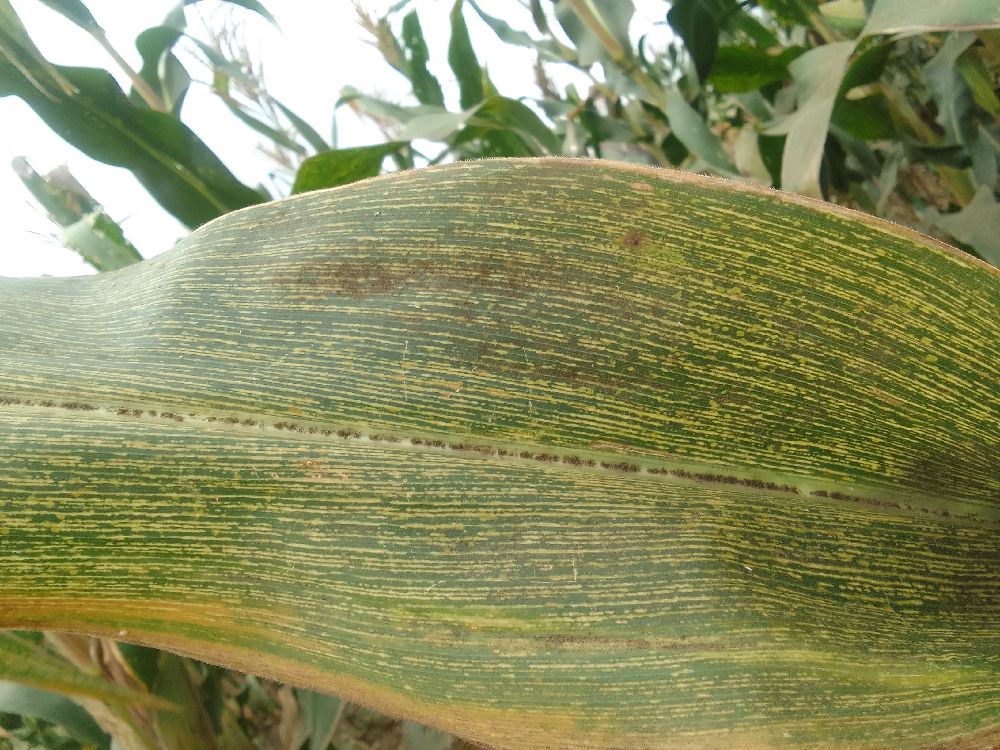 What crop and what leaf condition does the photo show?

maize, maize streak virus
